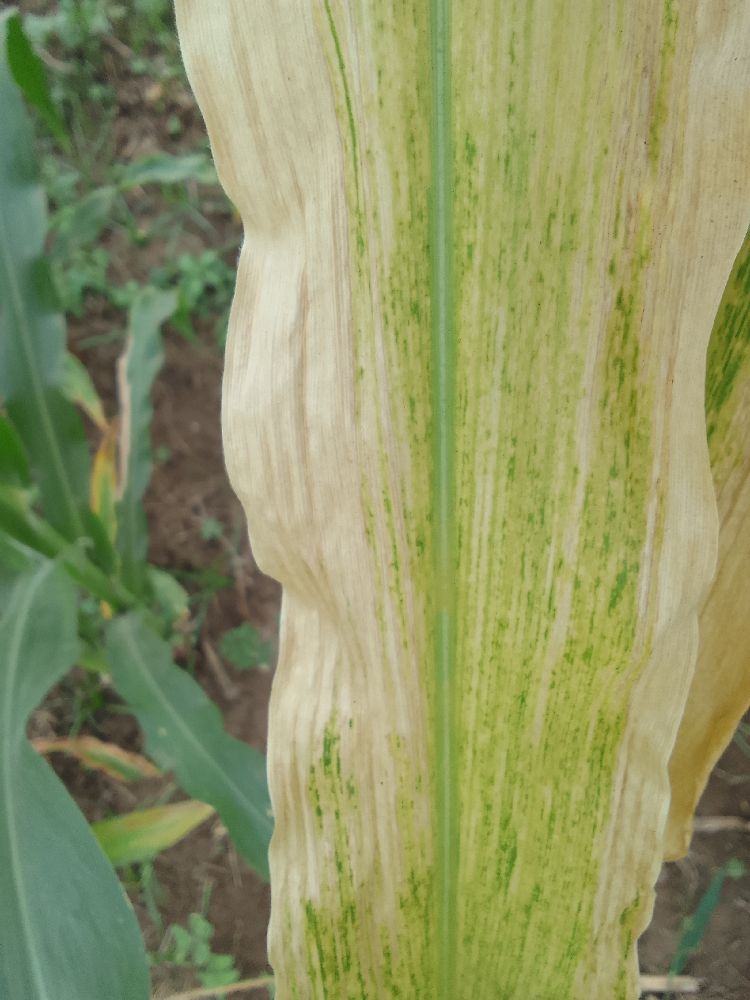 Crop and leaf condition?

maize, maize lethal necrosis
